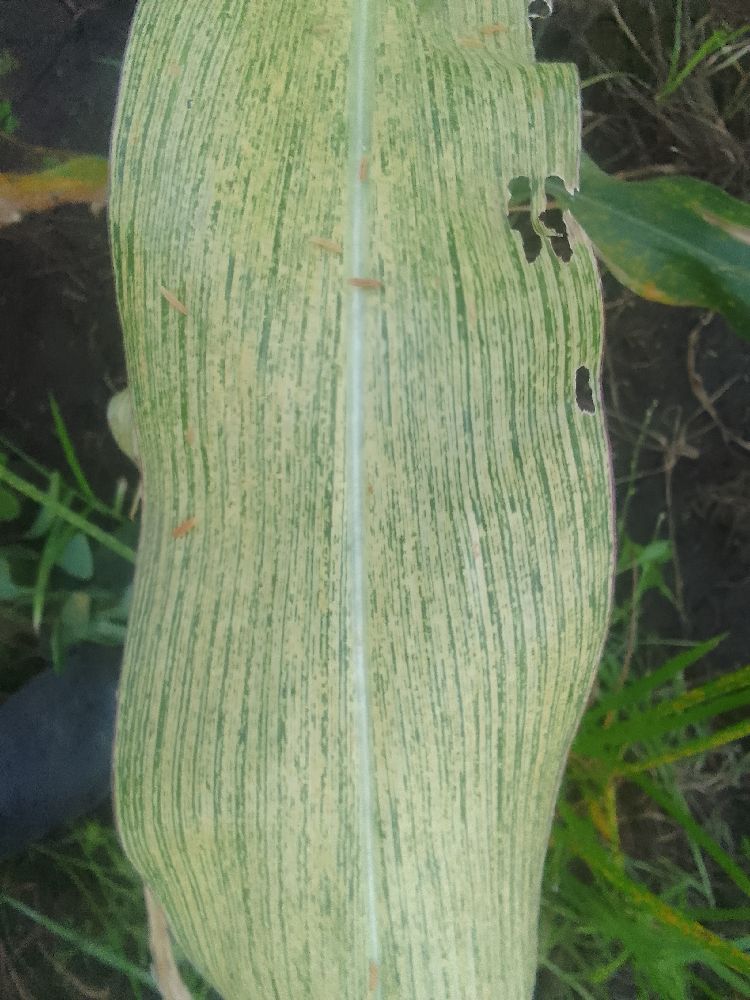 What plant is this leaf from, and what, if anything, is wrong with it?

maize, maize streak virus
